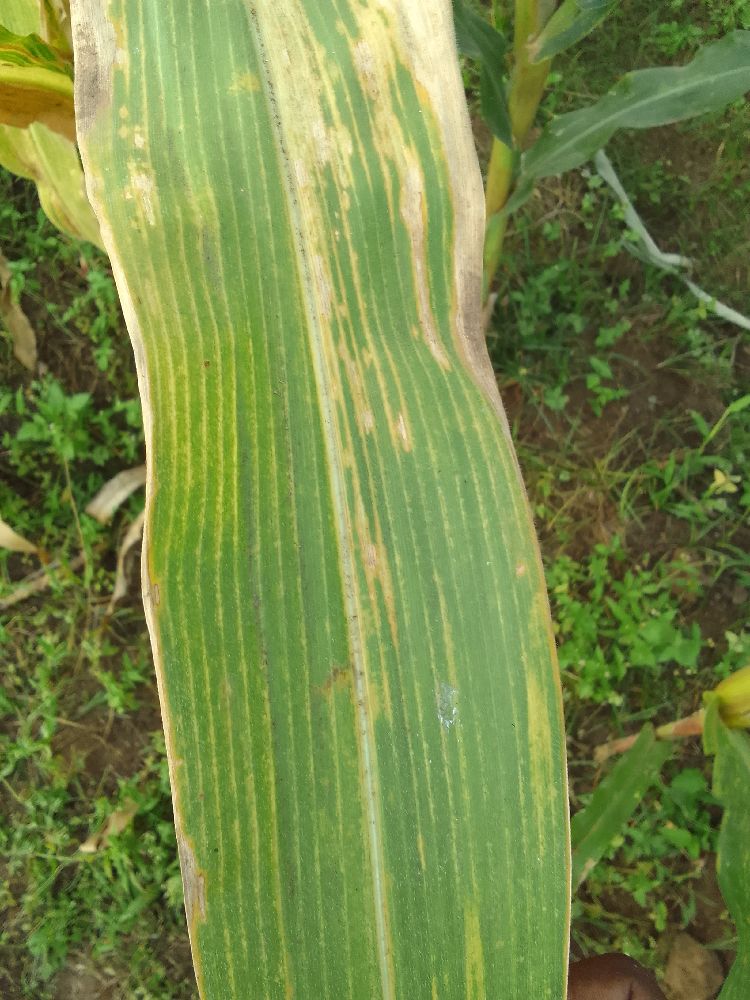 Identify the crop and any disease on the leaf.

maize, maize lethal necrosis
